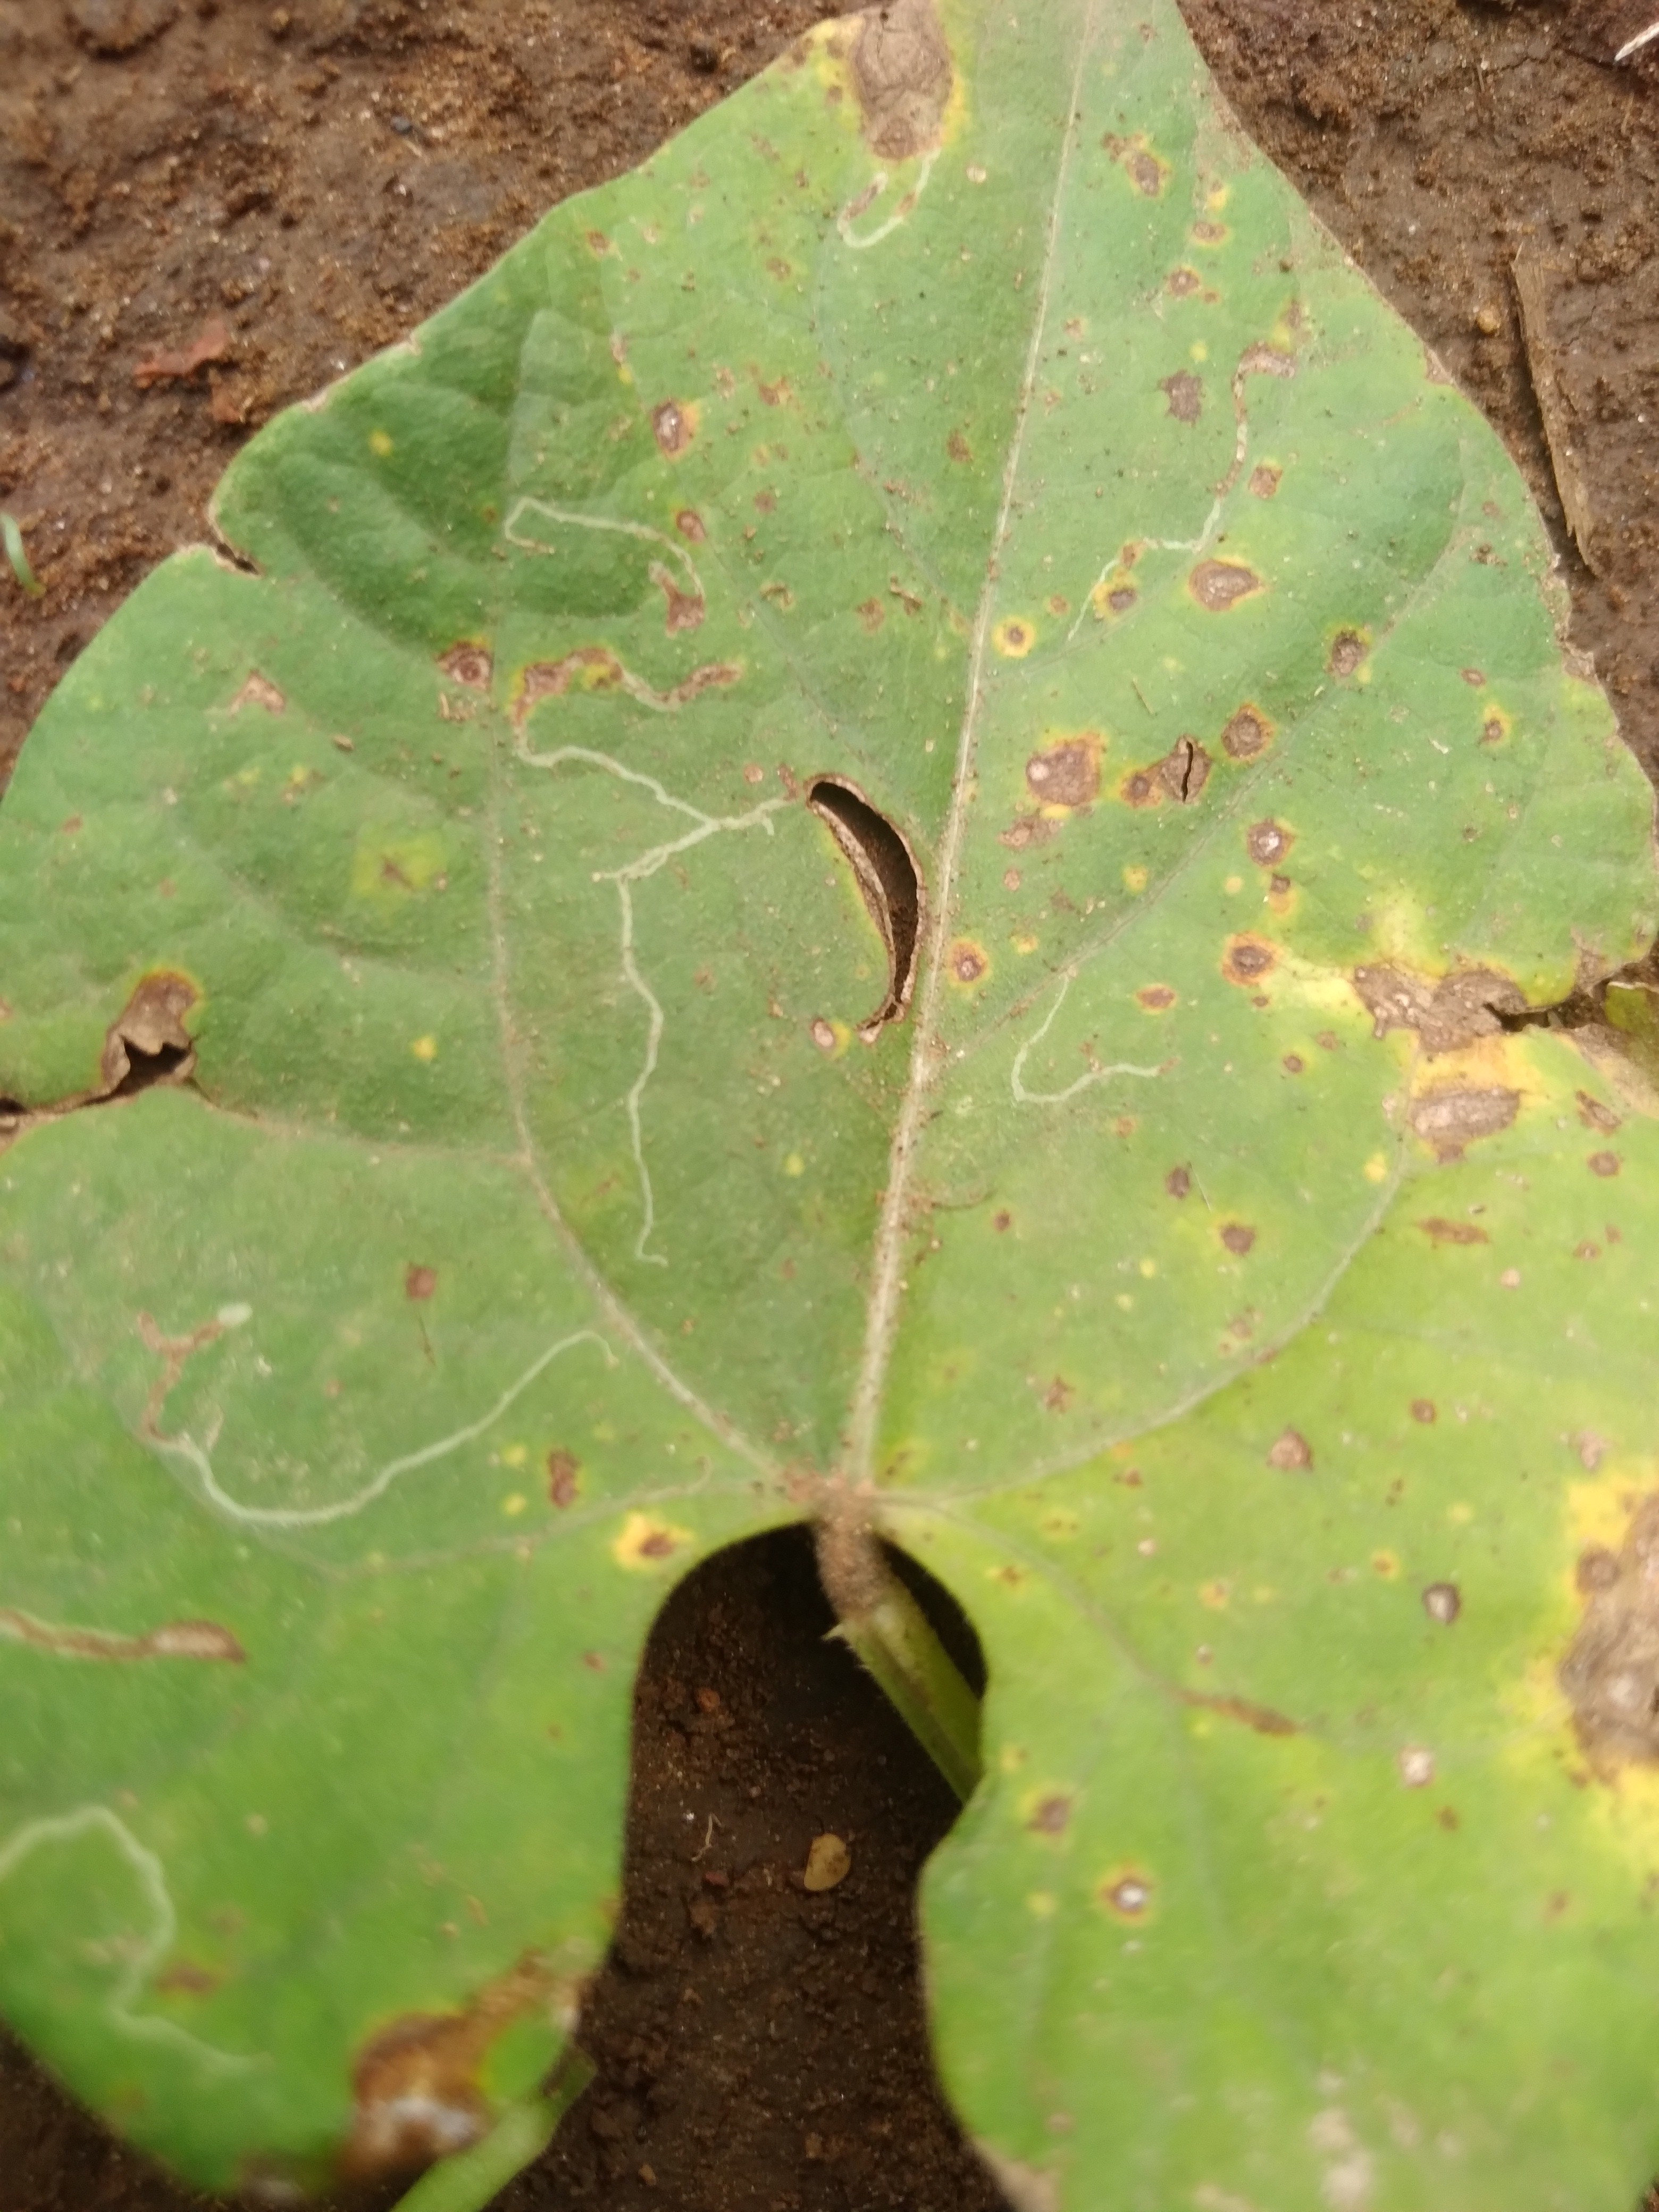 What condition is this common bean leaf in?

rust
